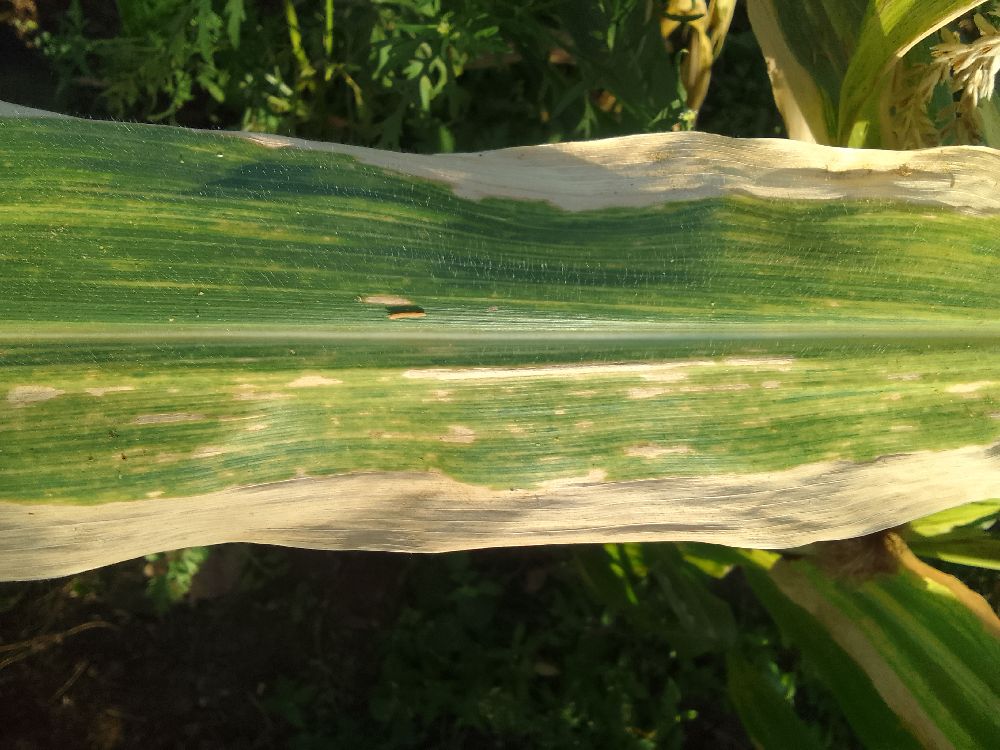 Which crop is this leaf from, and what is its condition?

maize, maize lethal necrosis
